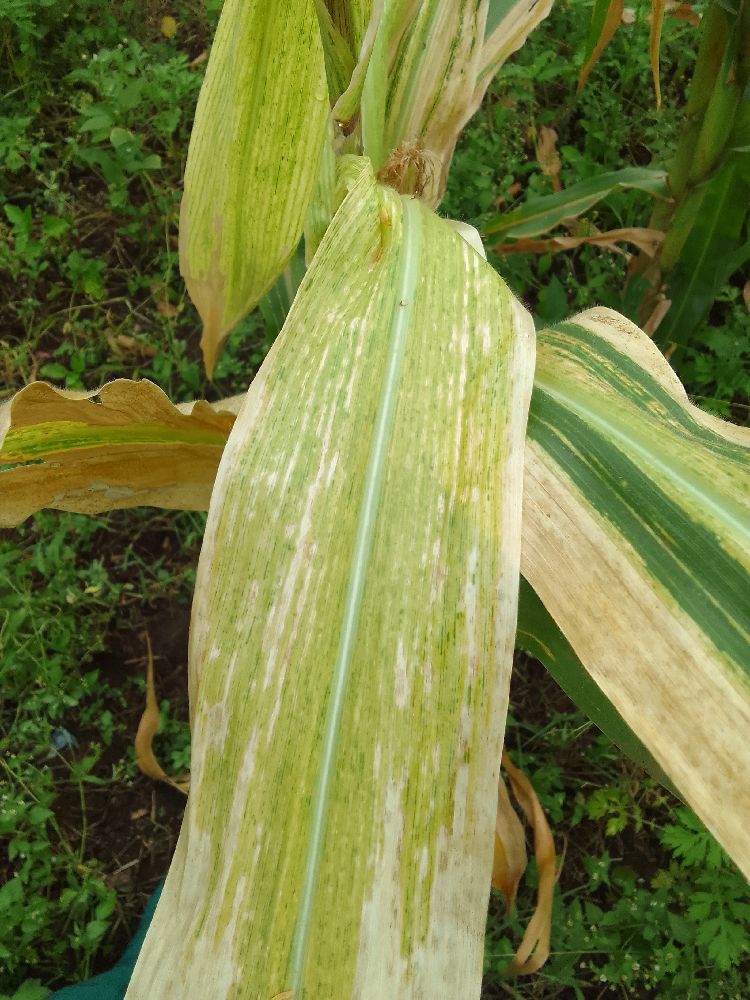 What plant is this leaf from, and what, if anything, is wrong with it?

maize, maize lethal necrosis
